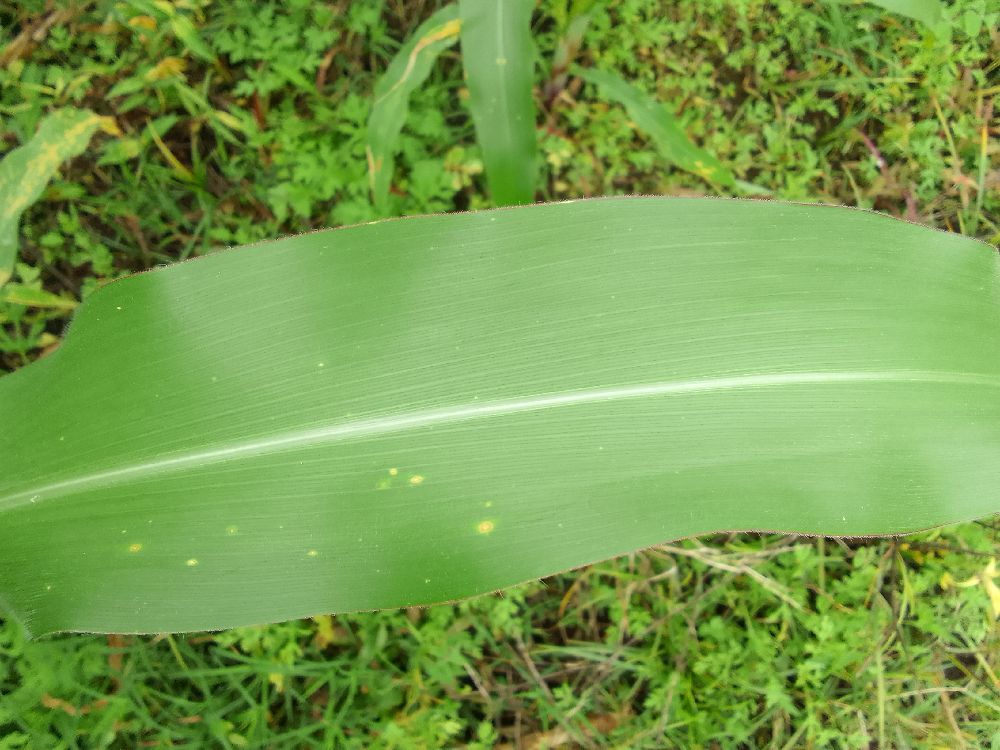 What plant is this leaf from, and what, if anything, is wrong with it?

maize, healthy
